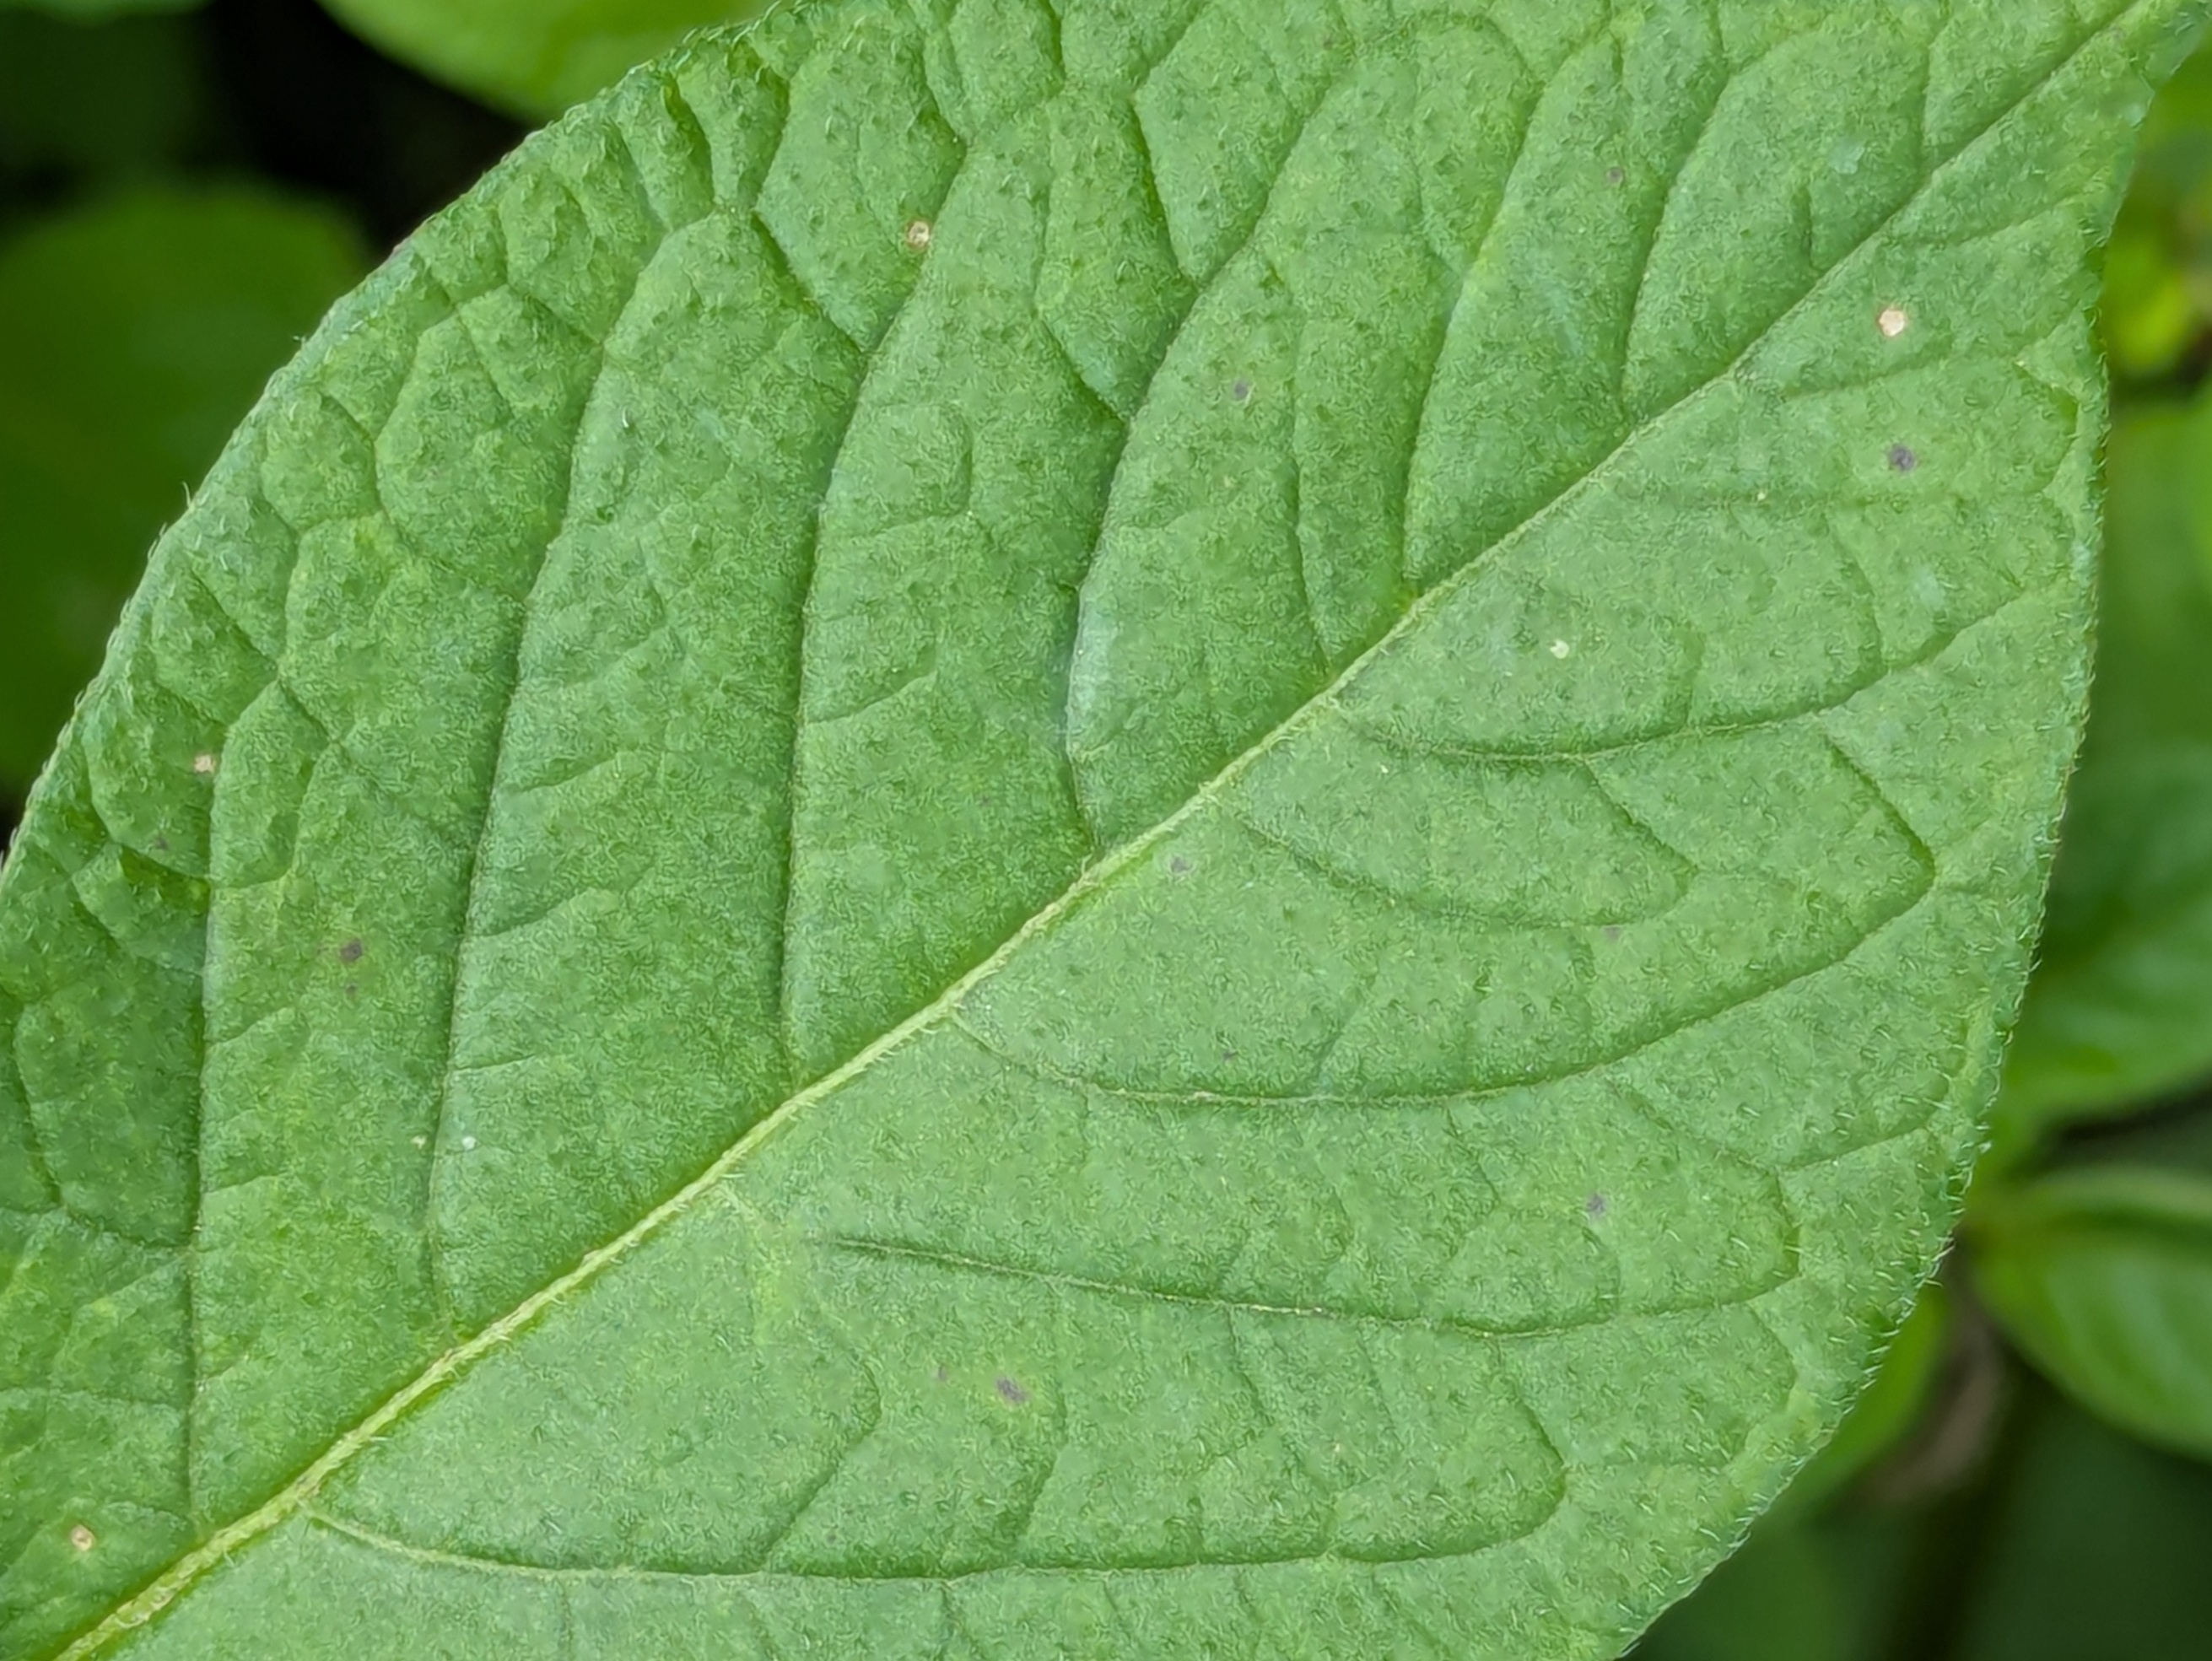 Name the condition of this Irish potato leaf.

healthy
